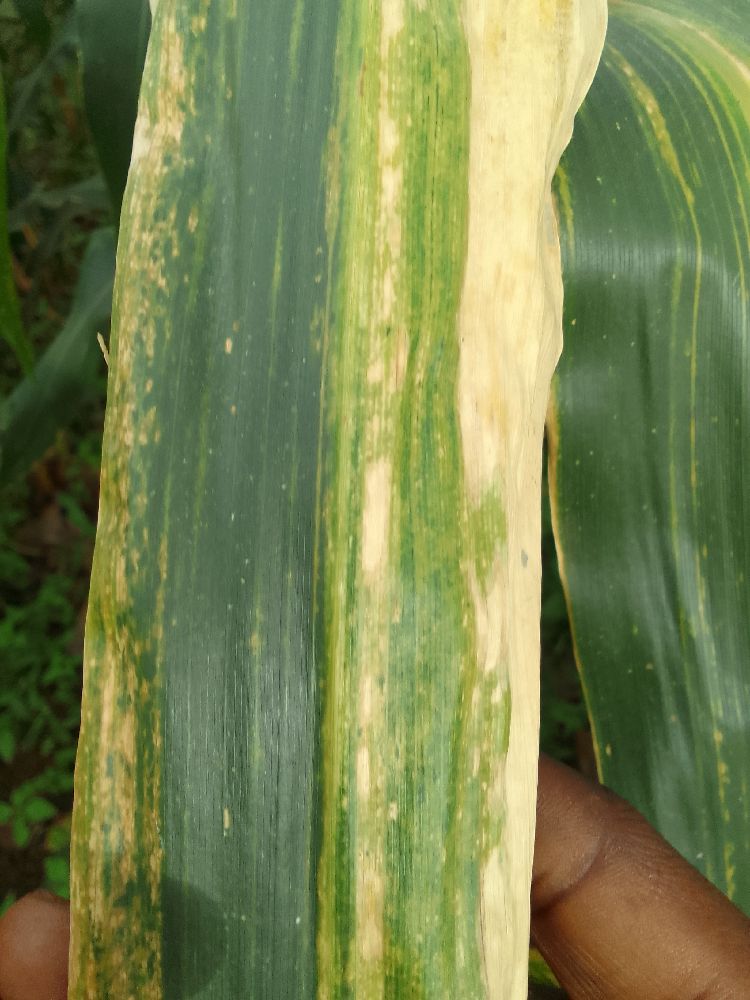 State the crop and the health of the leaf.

maize, maize lethal necrosis
